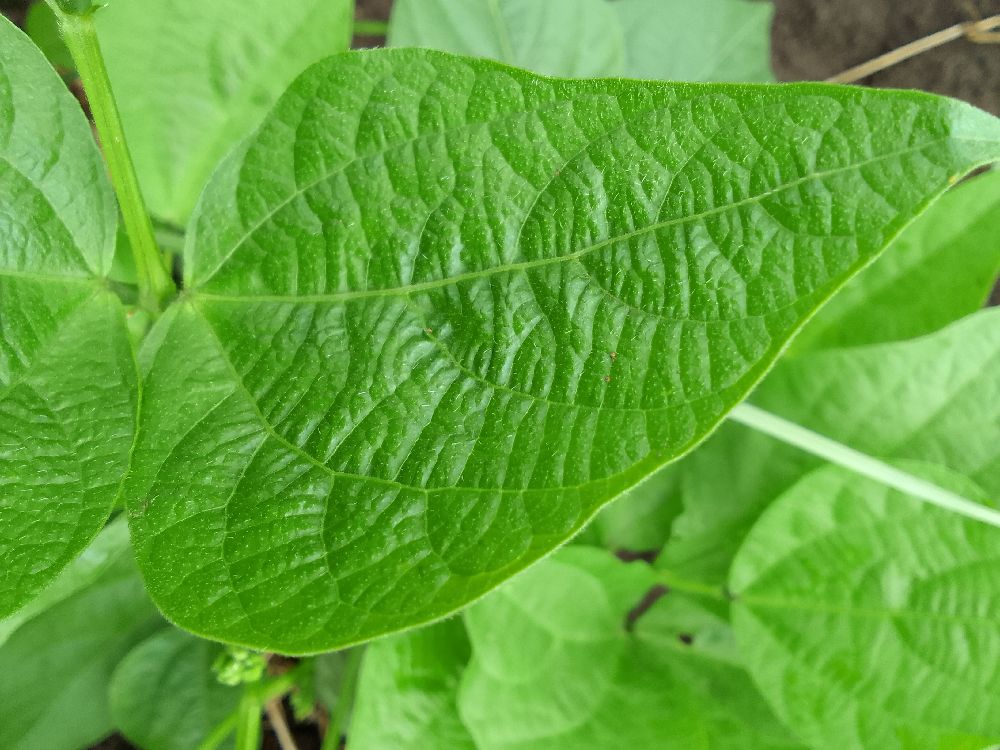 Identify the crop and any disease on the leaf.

common bean, healthy
